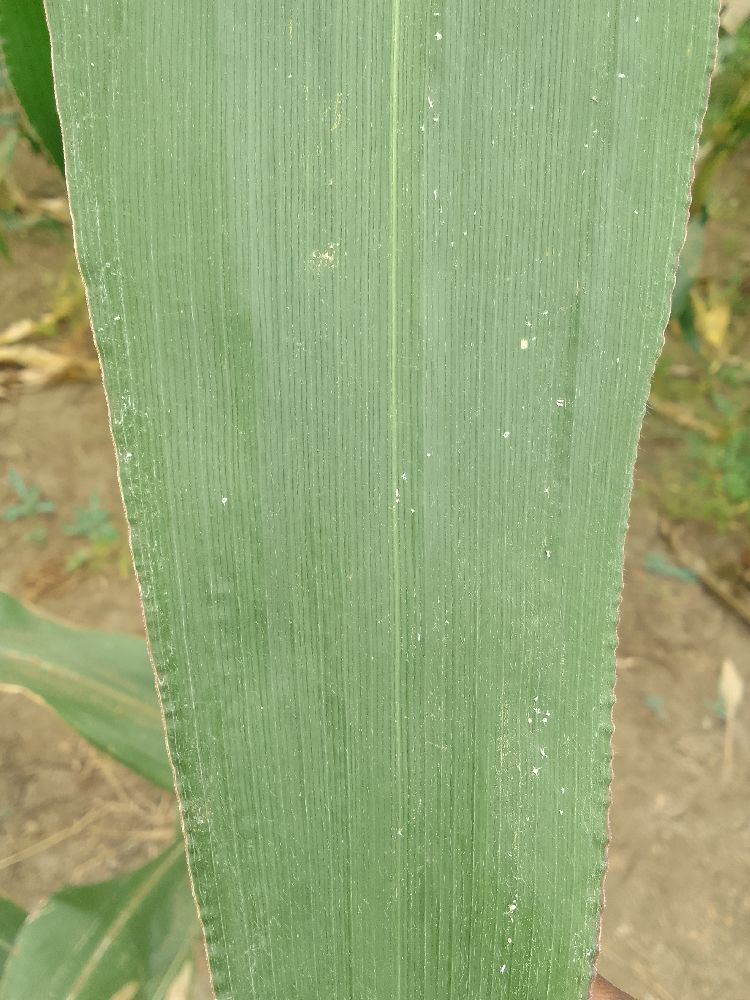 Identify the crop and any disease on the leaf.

maize, healthy
